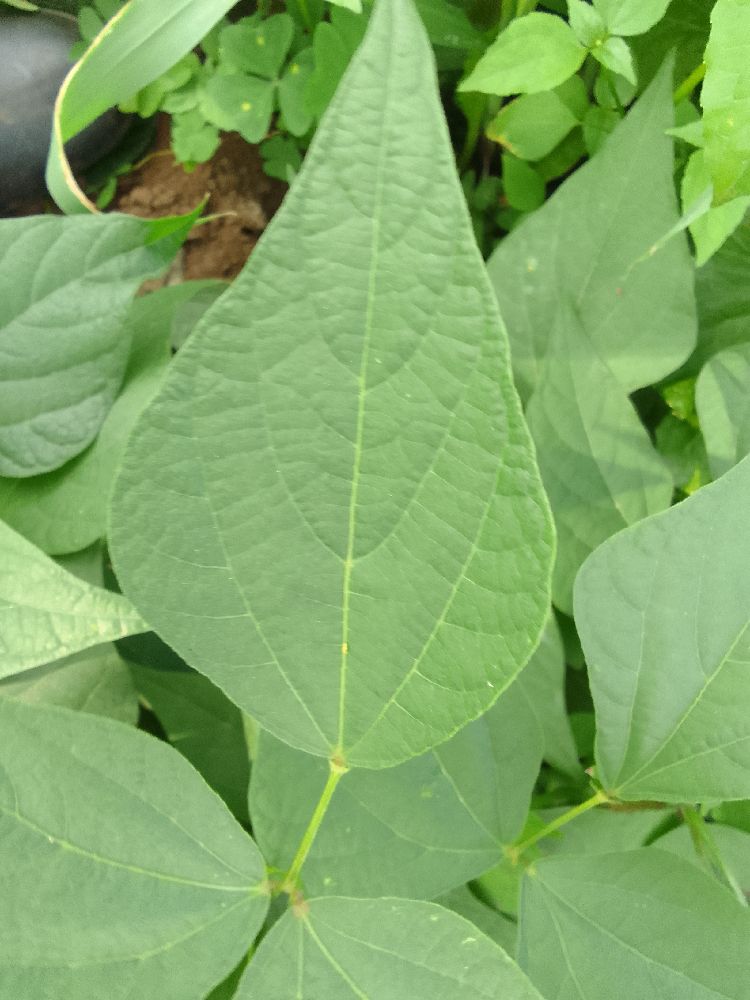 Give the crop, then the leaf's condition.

common bean, healthy
